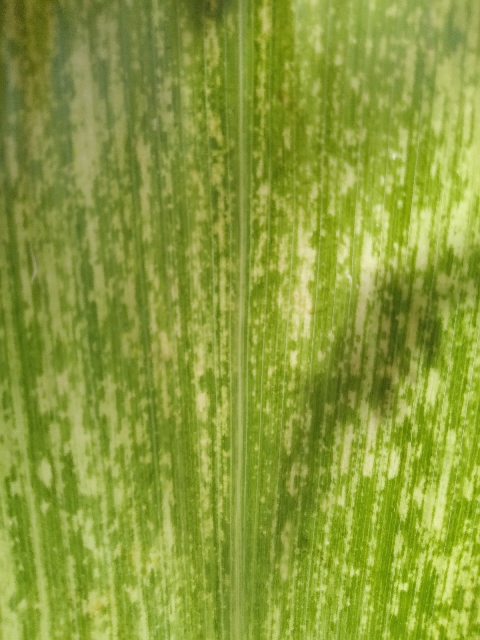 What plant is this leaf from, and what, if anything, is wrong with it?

maize, maize lethal necrosis
